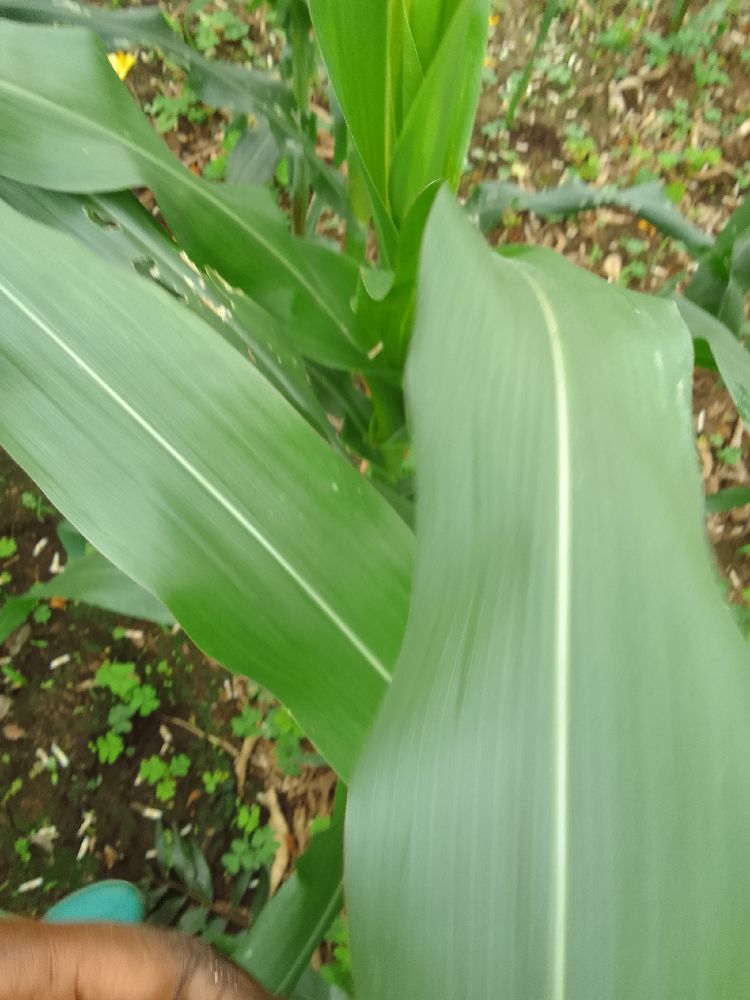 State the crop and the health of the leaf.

maize, healthy
